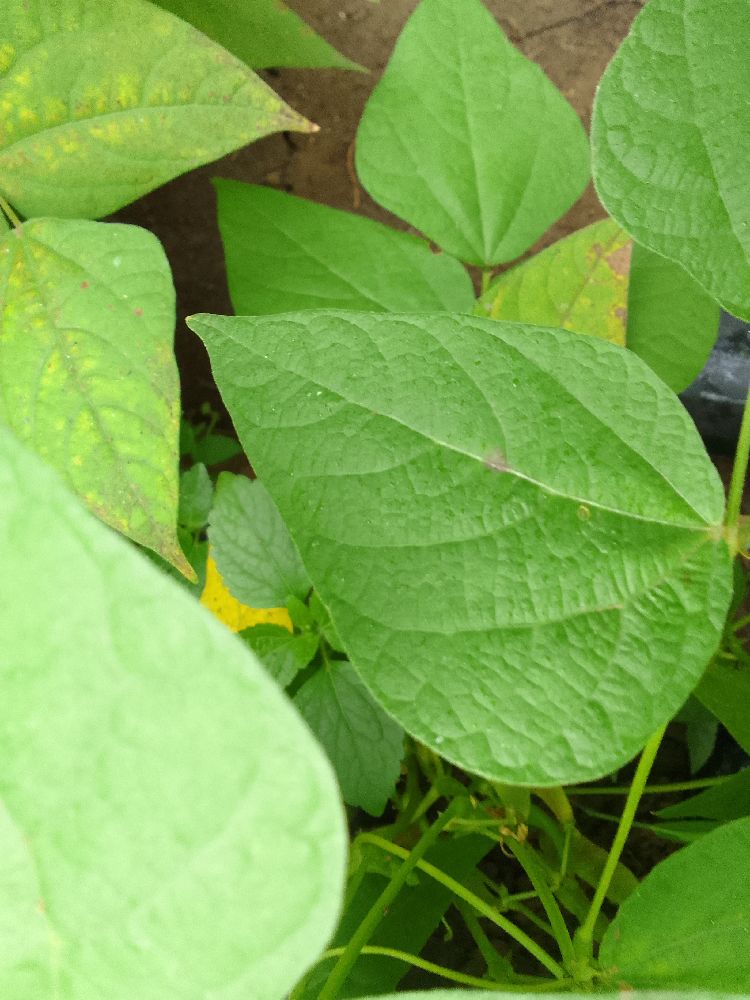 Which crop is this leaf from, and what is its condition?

common bean, healthy
